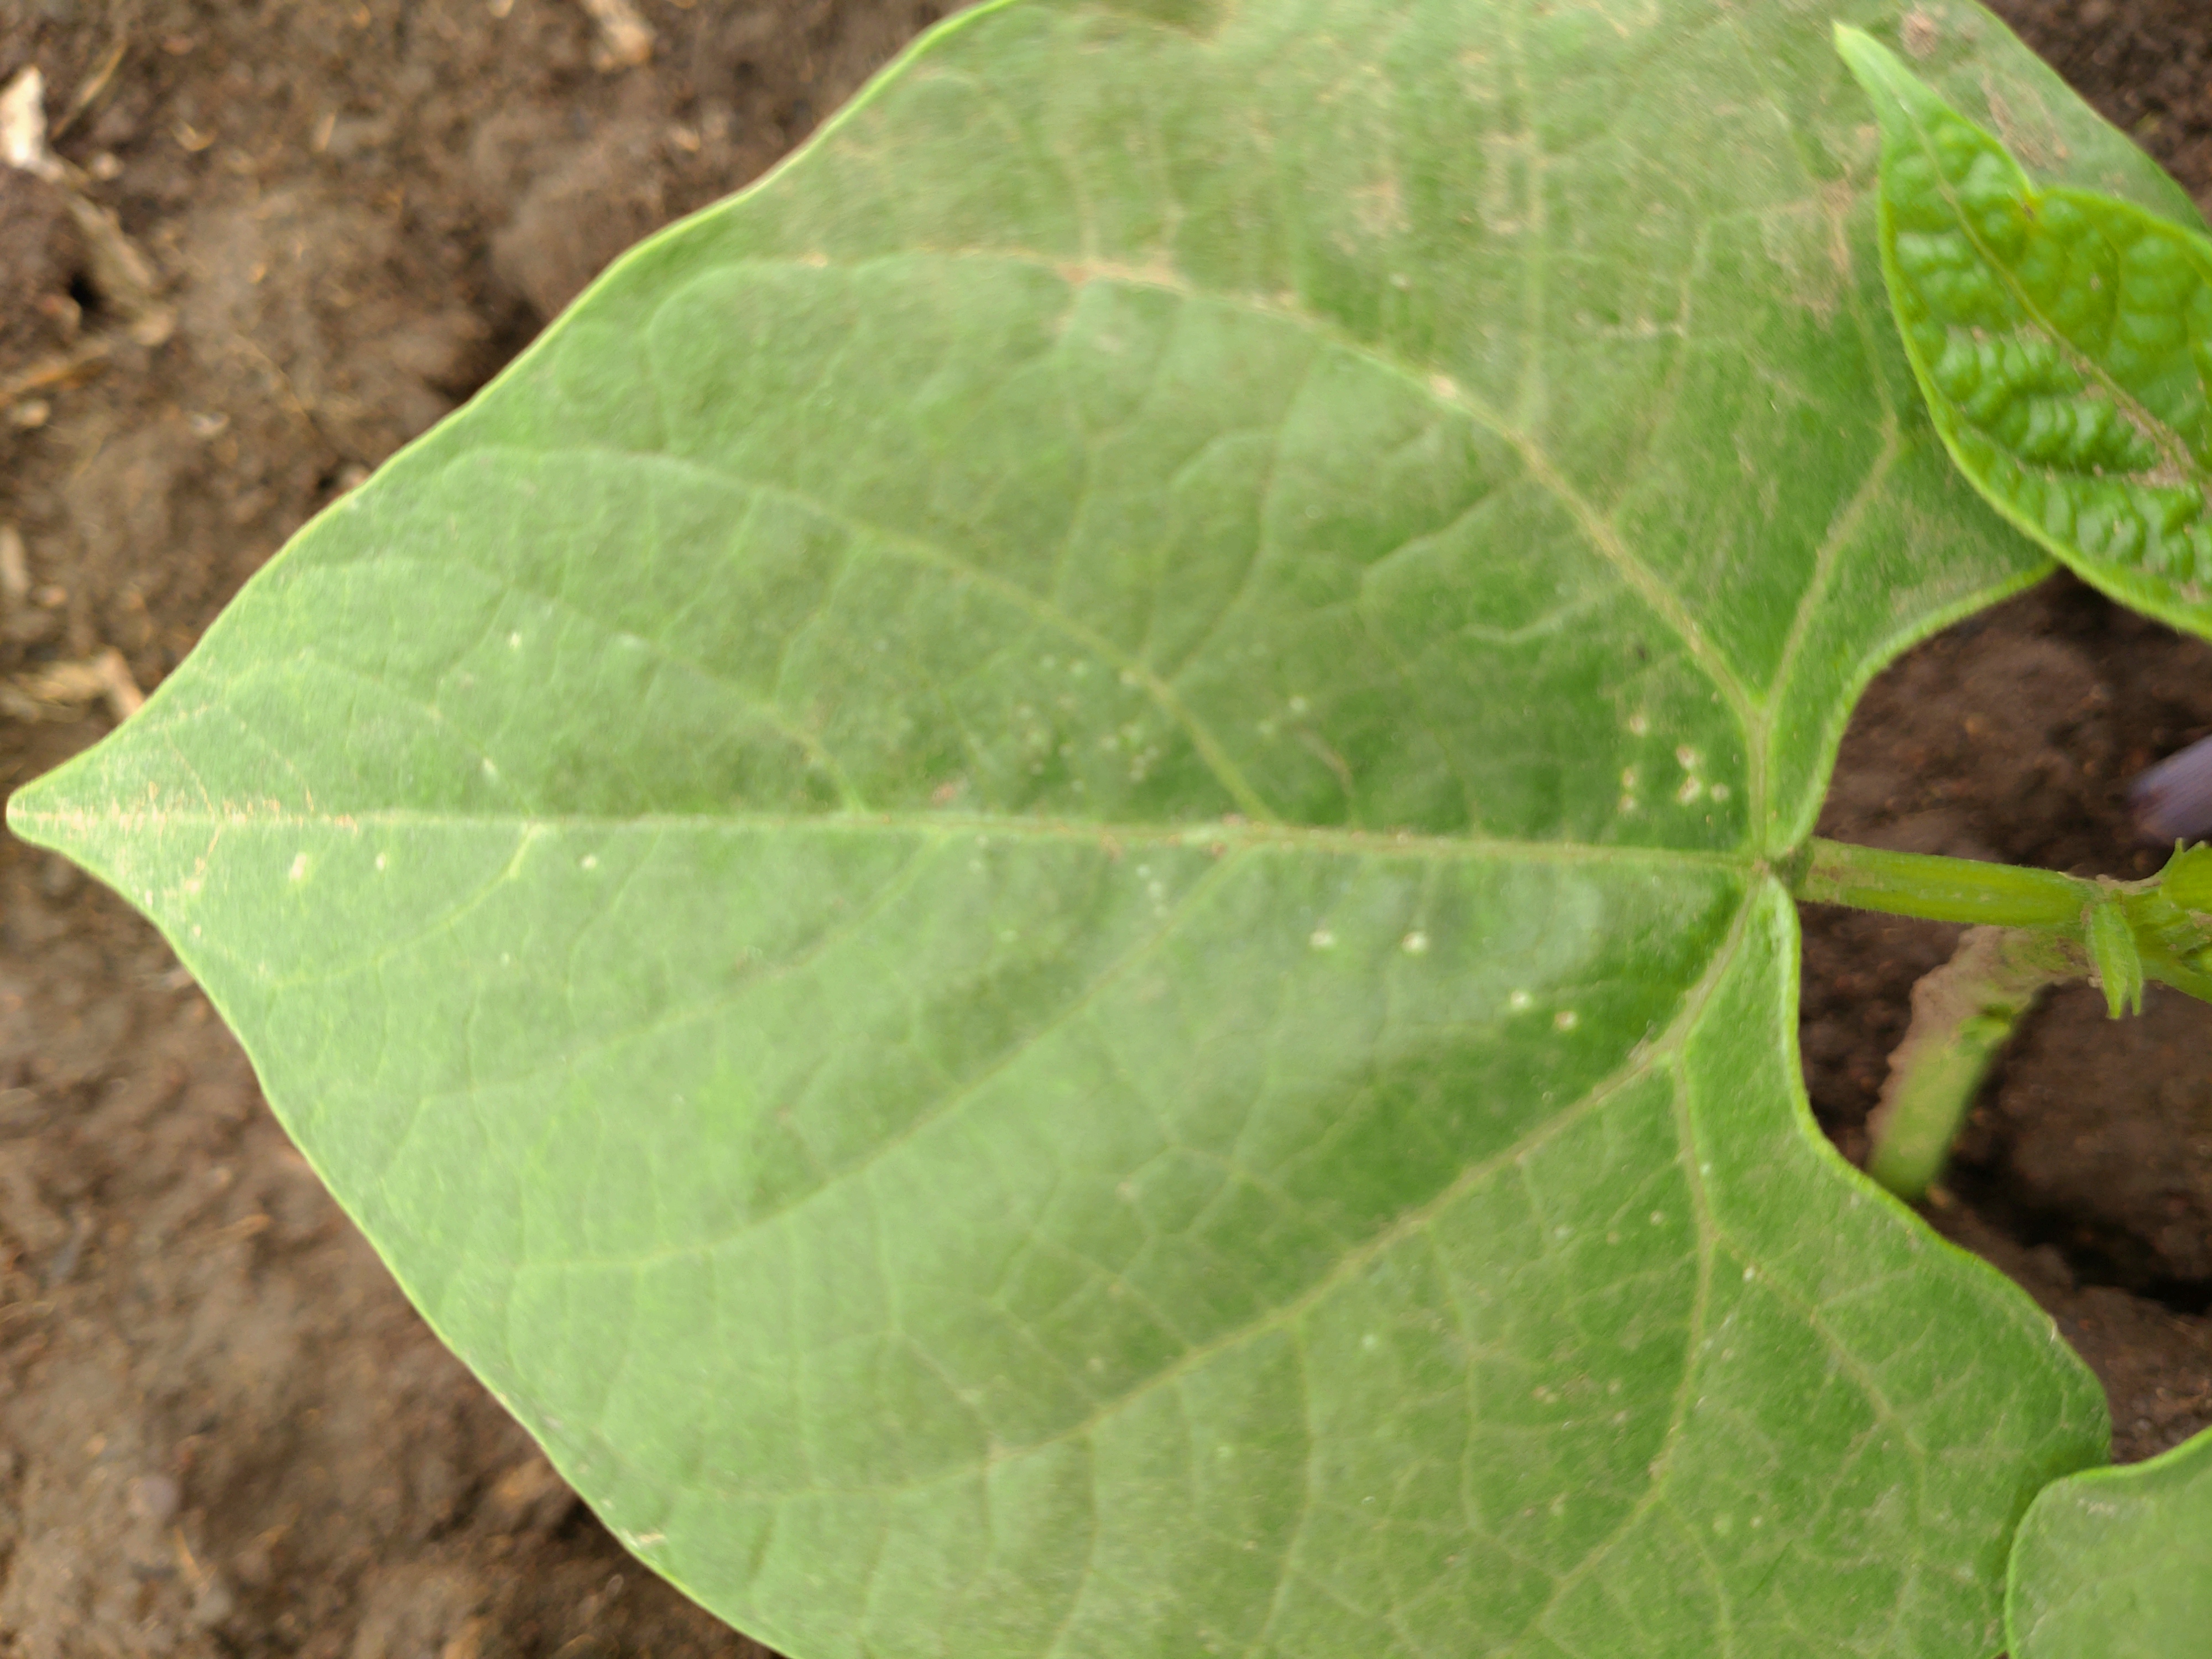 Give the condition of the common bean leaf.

healthy
